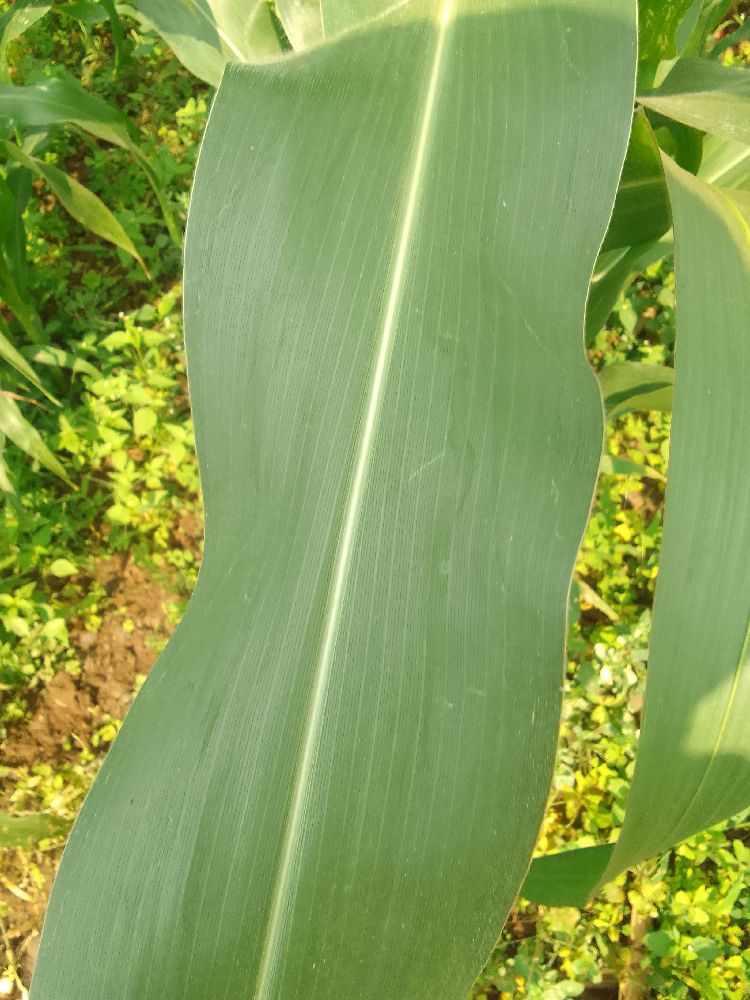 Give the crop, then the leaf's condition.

maize, healthy
